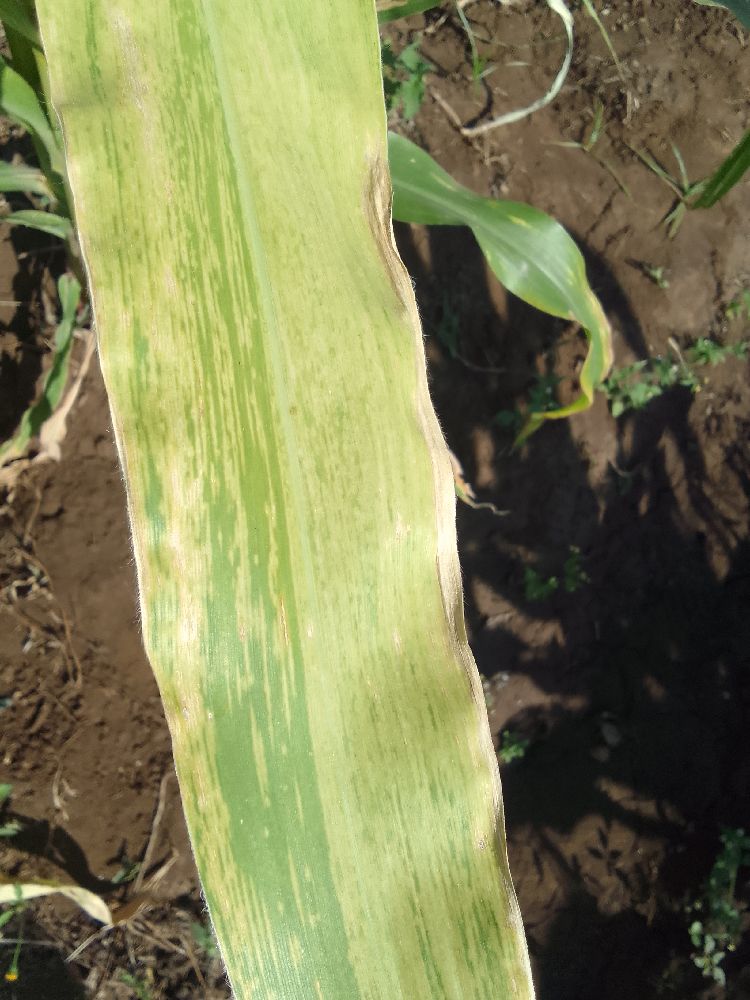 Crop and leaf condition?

maize, maize lethal necrosis
